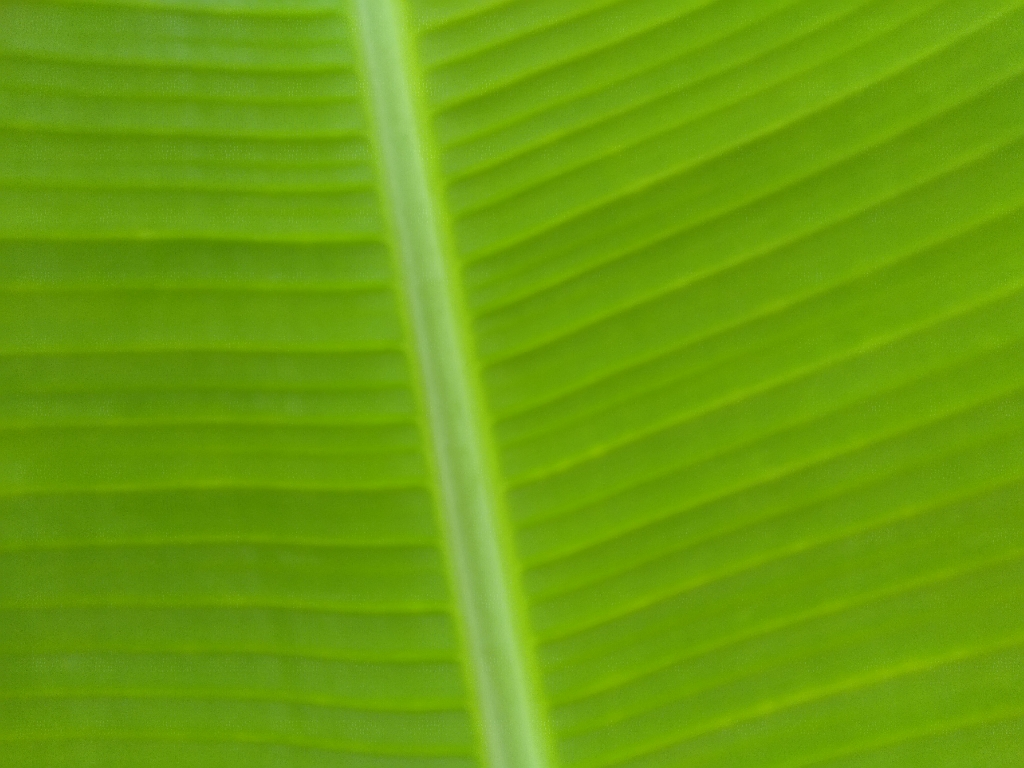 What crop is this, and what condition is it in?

banana, healthy
